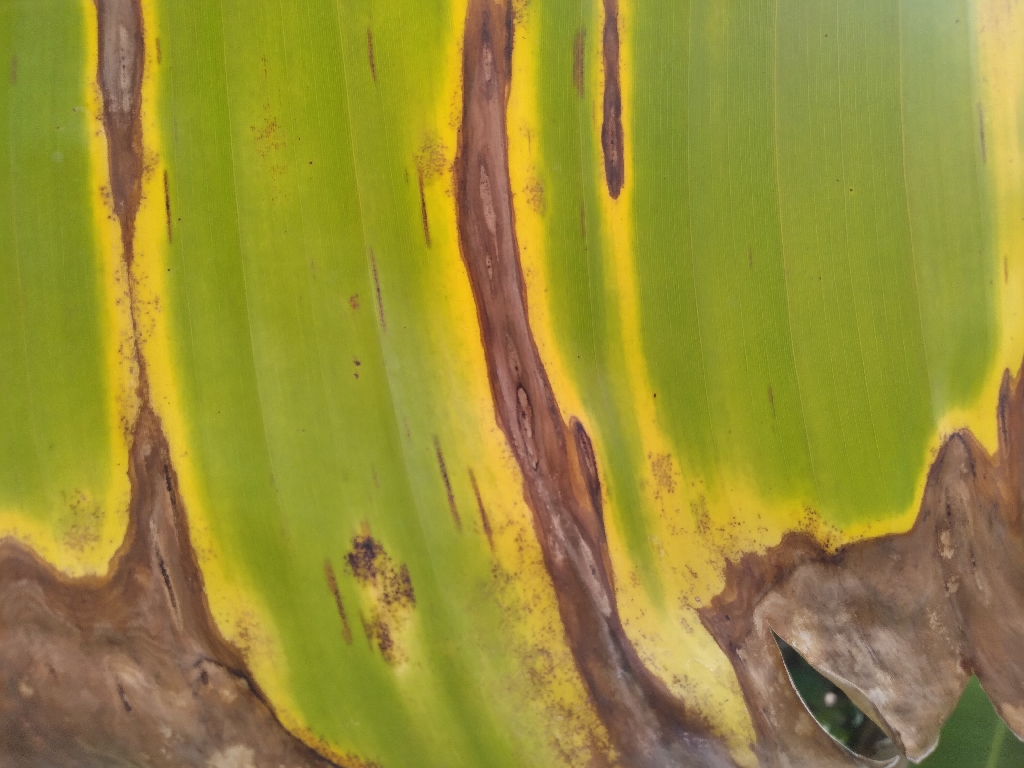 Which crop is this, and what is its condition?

banana, black sigatoka
